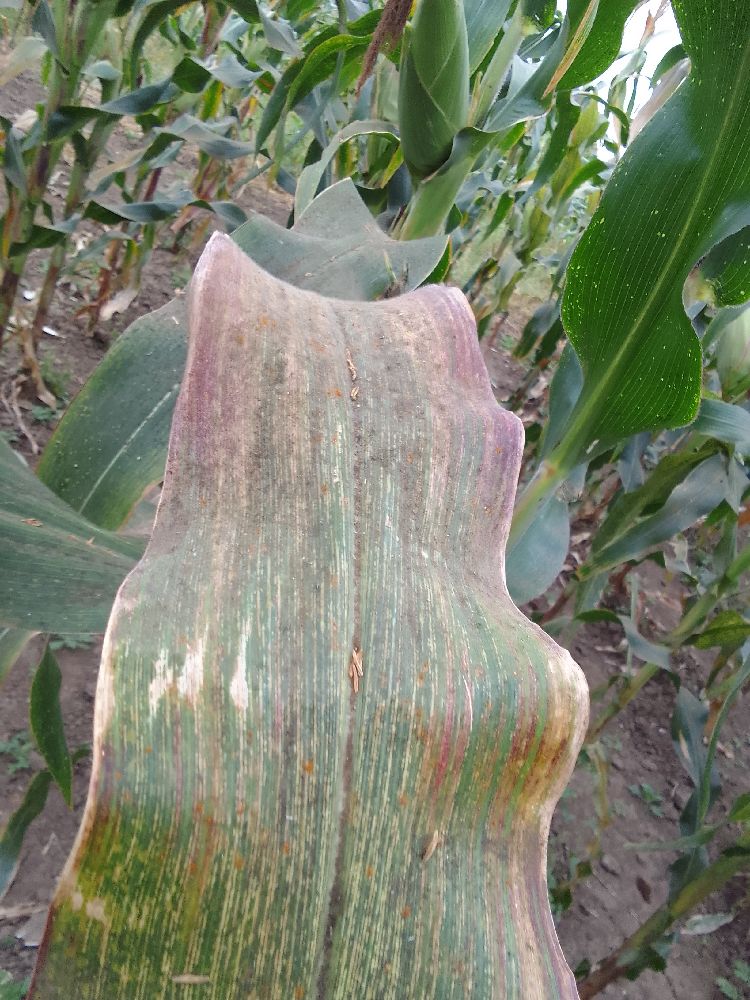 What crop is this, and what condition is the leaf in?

maize, maize streak virus
